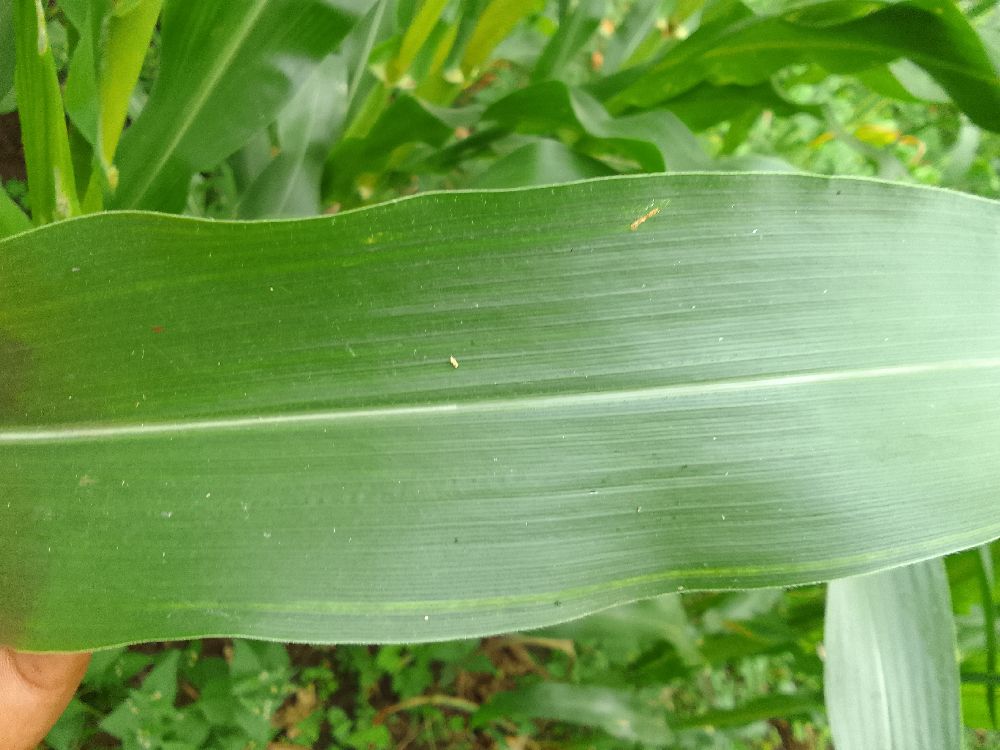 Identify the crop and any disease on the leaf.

maize, healthy
